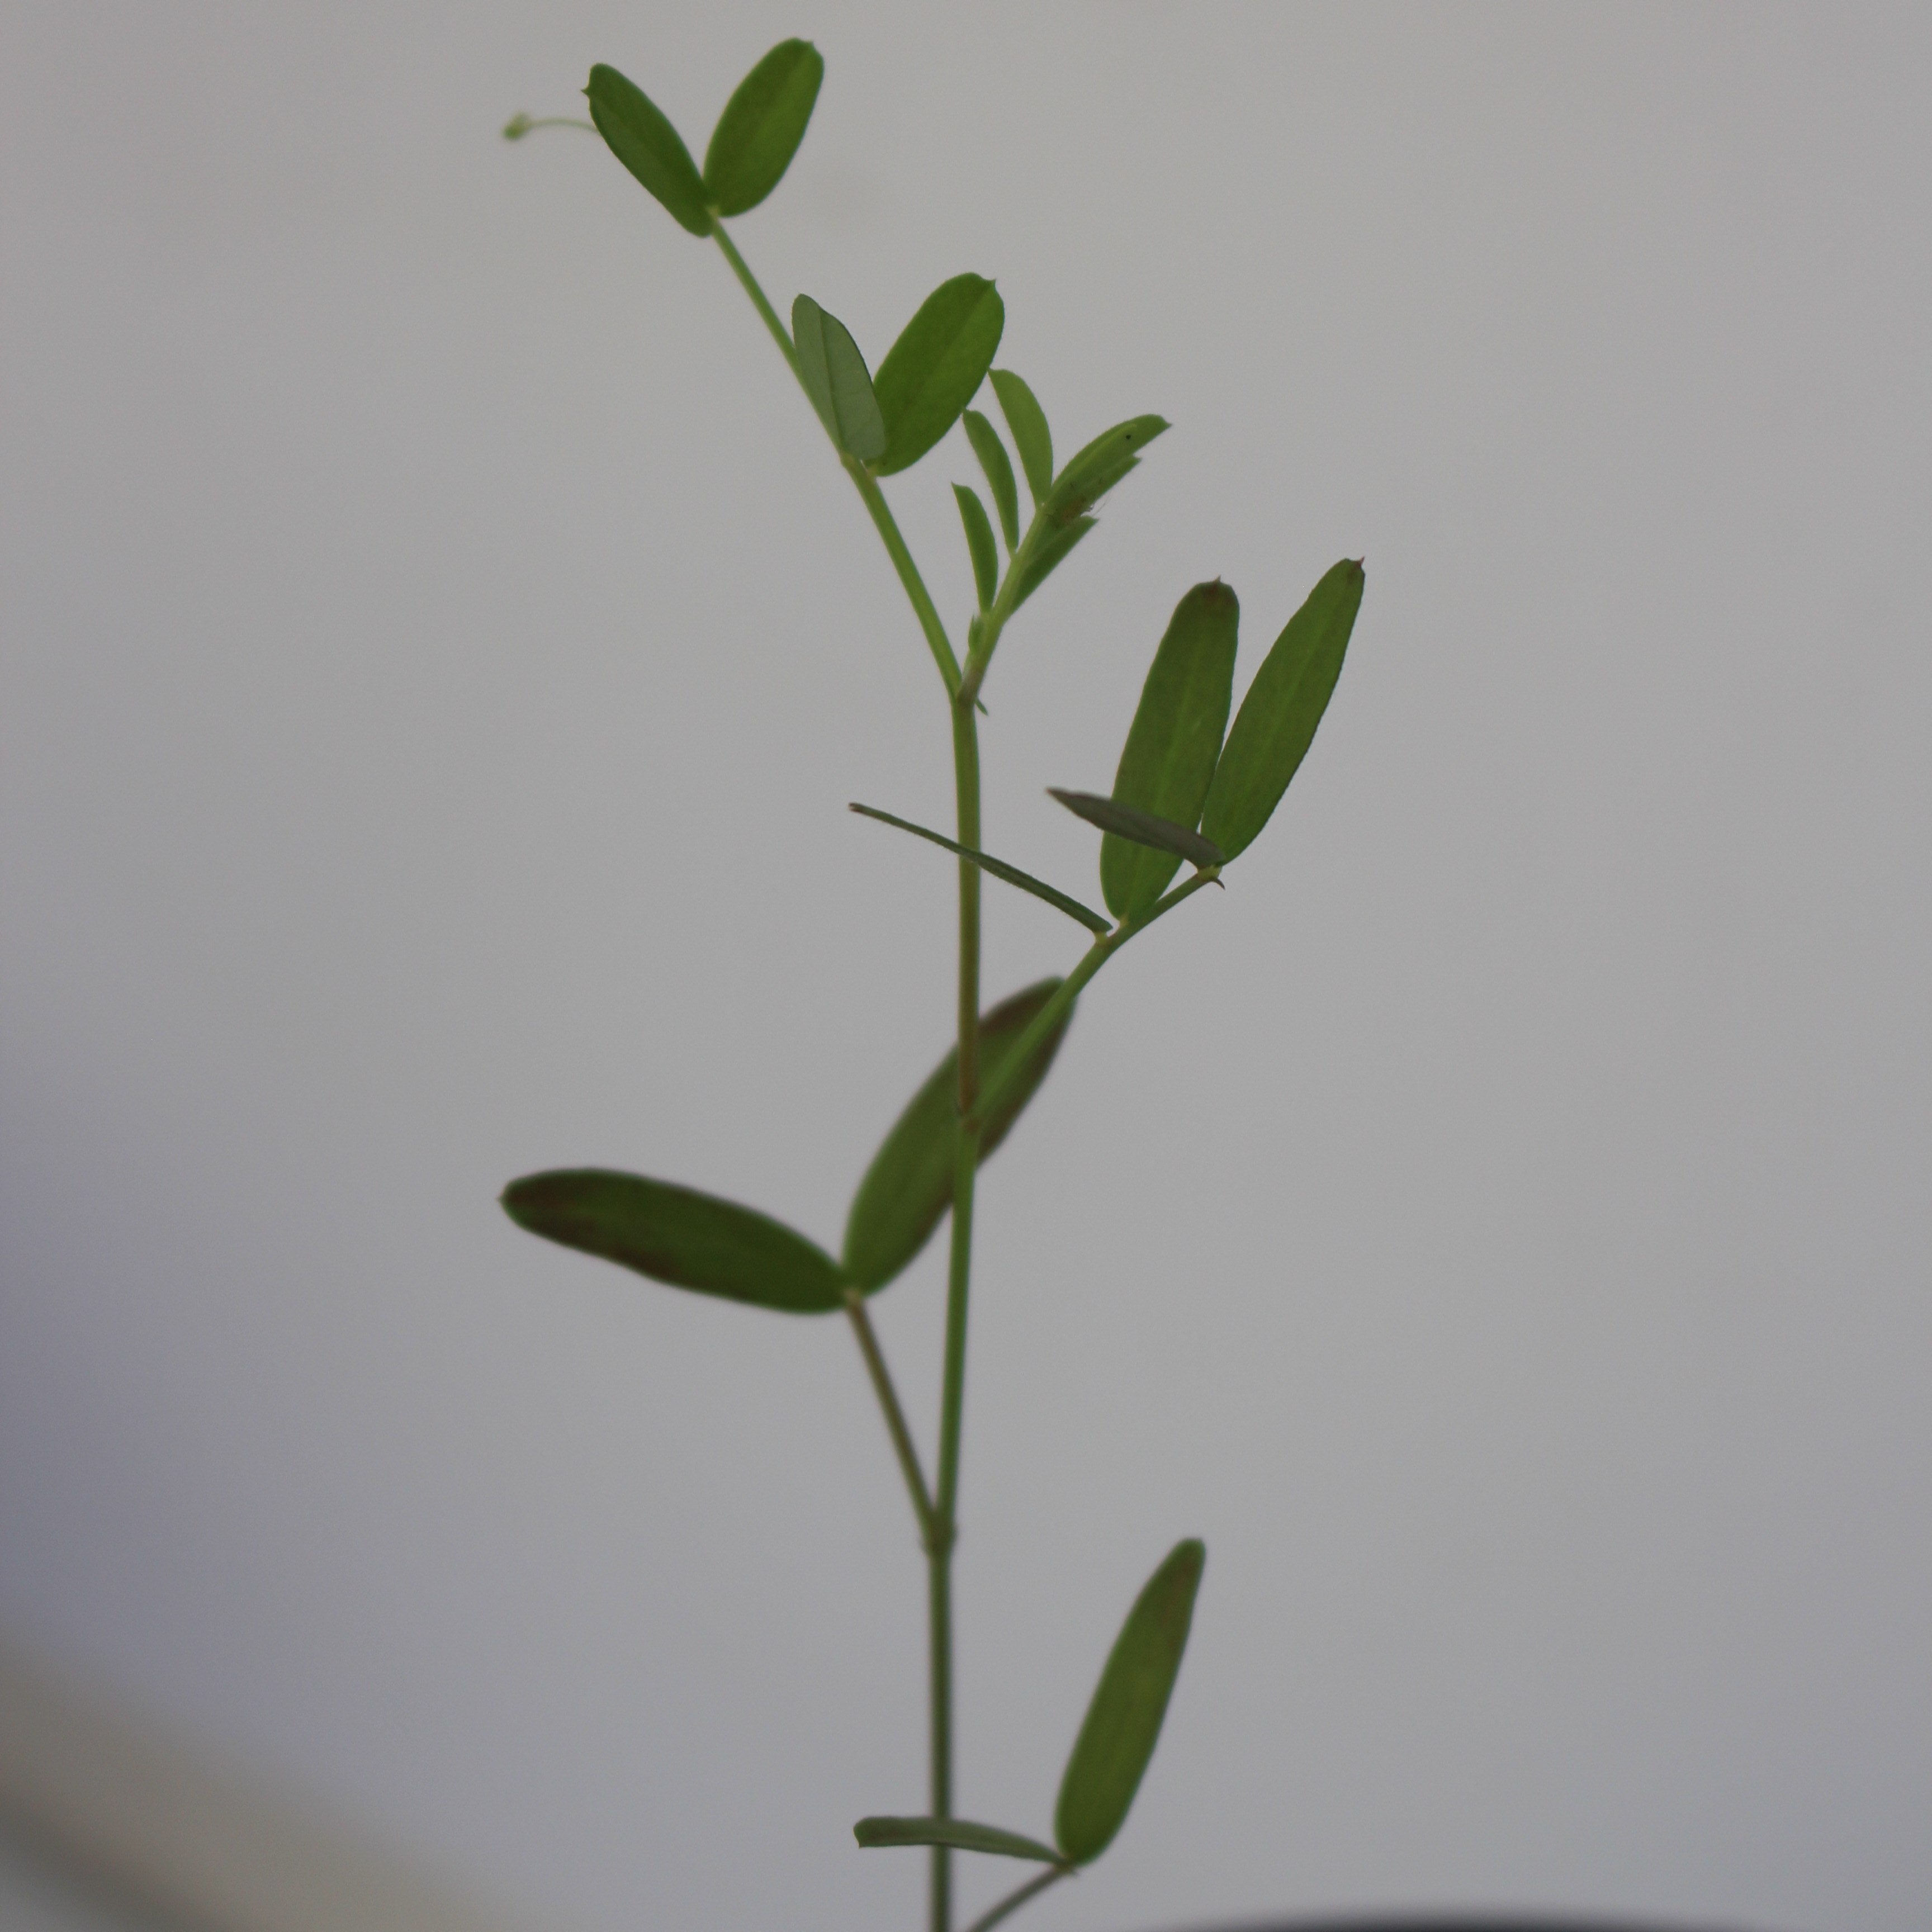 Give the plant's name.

Vicia sativa
